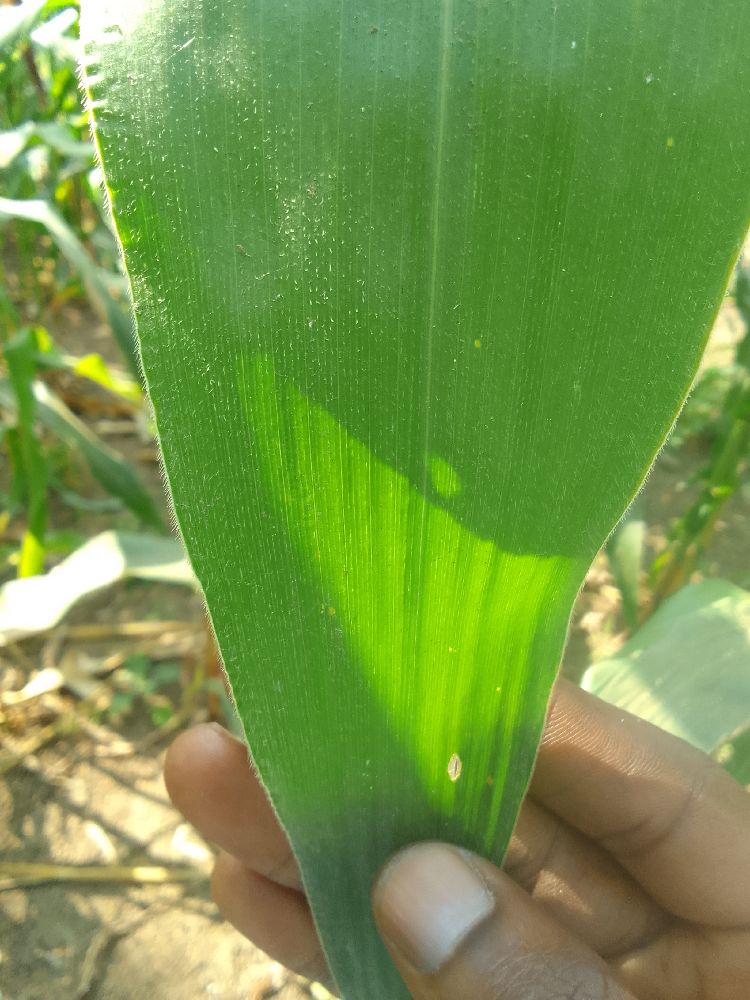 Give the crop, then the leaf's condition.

maize, healthy
